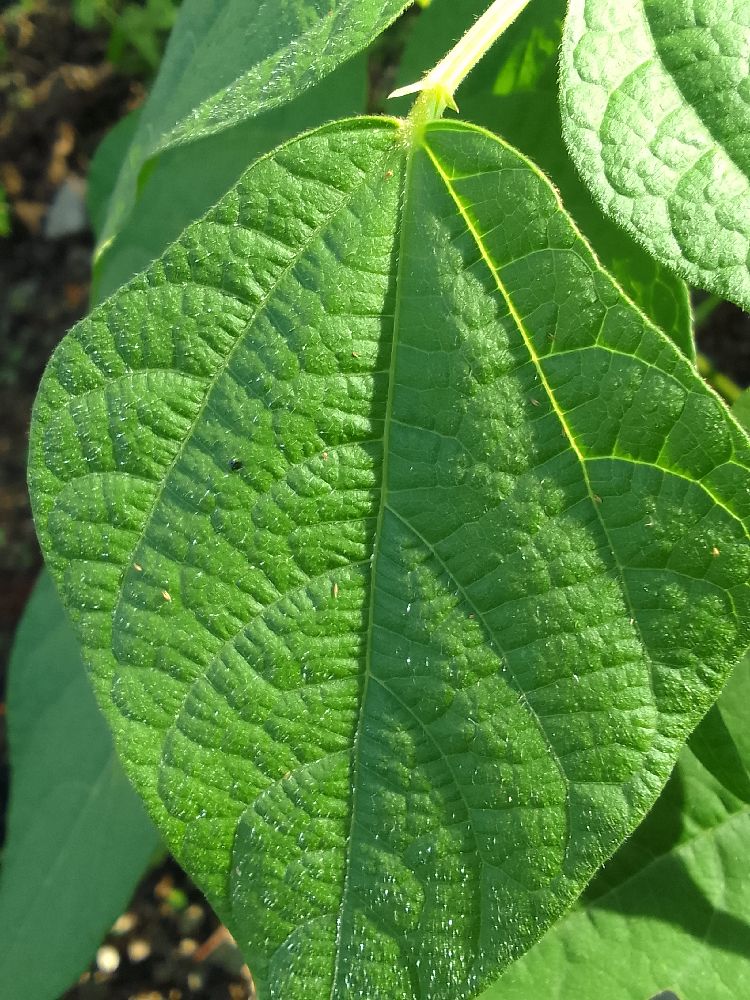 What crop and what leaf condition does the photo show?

common bean, healthy
